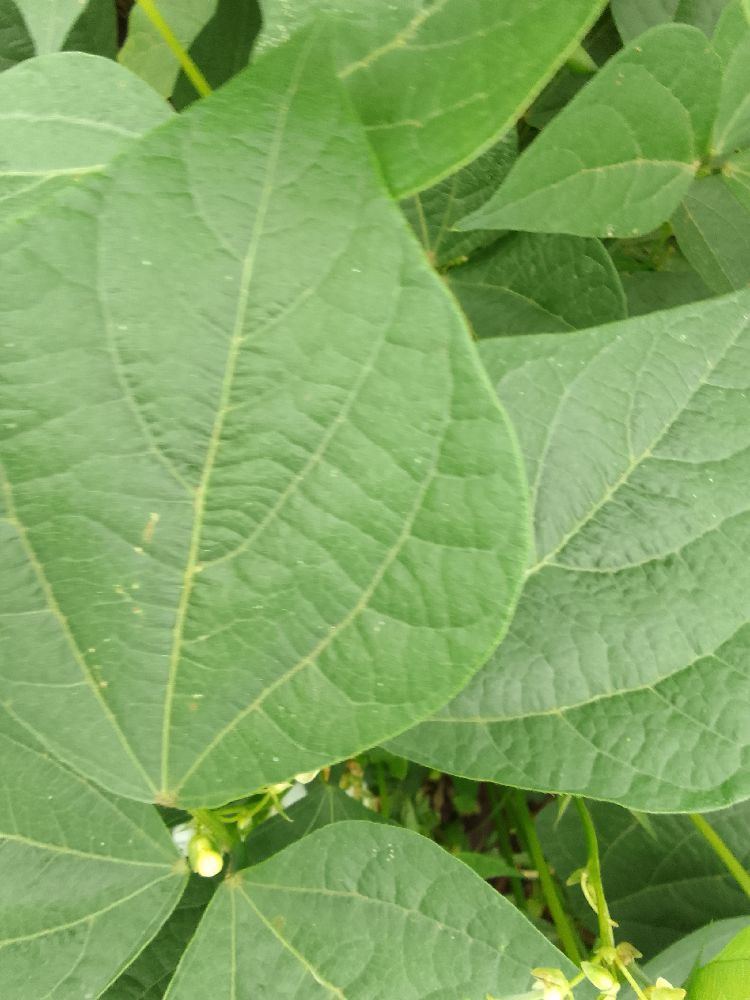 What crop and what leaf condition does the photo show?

common bean, healthy
